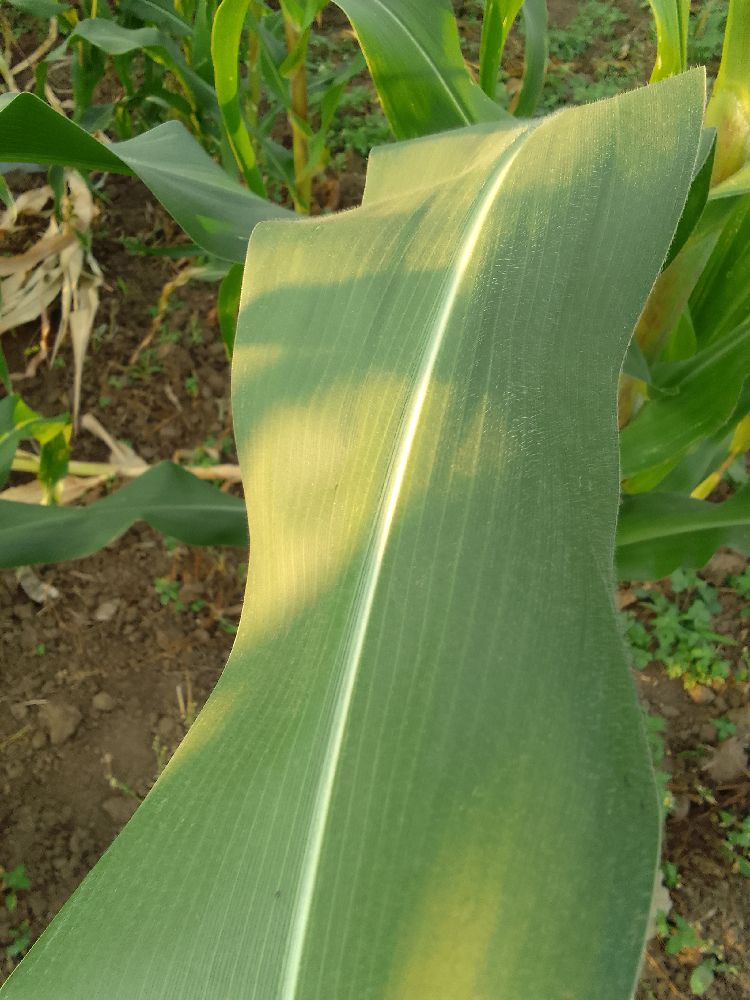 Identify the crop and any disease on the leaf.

maize, healthy
